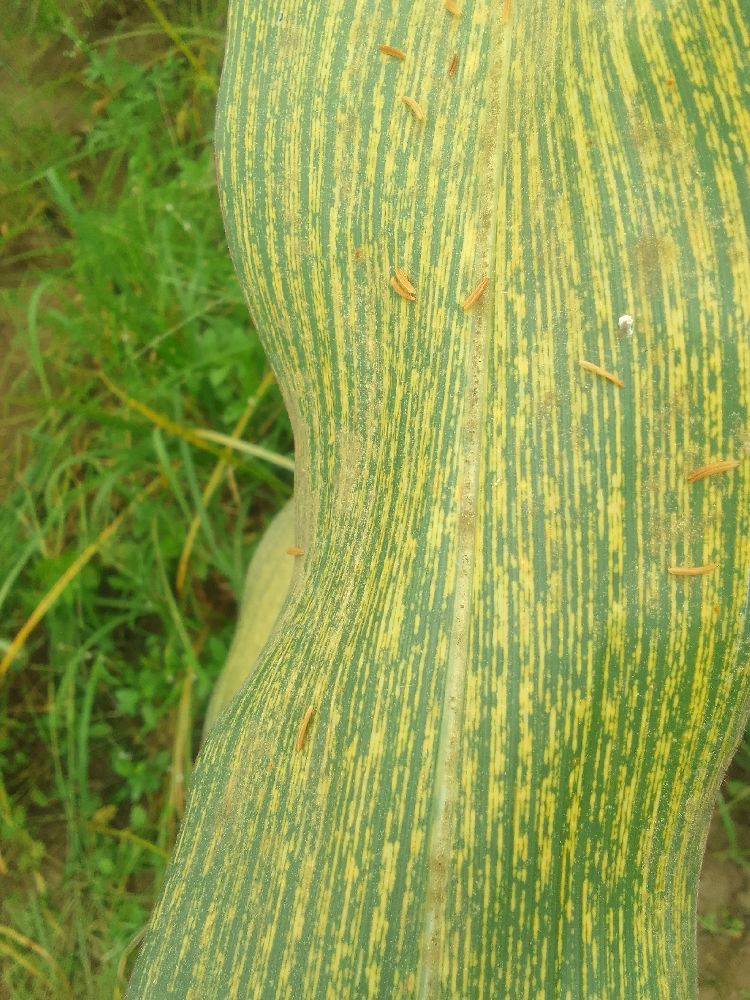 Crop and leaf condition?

maize, maize streak virus
